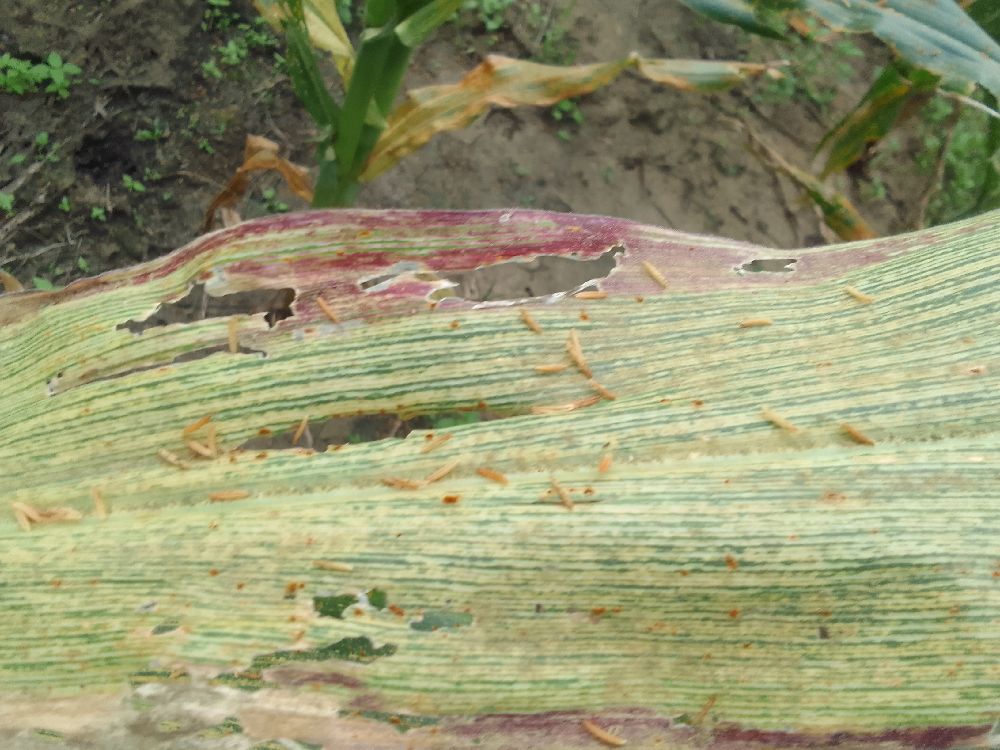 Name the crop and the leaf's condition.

maize, maize streak virus
